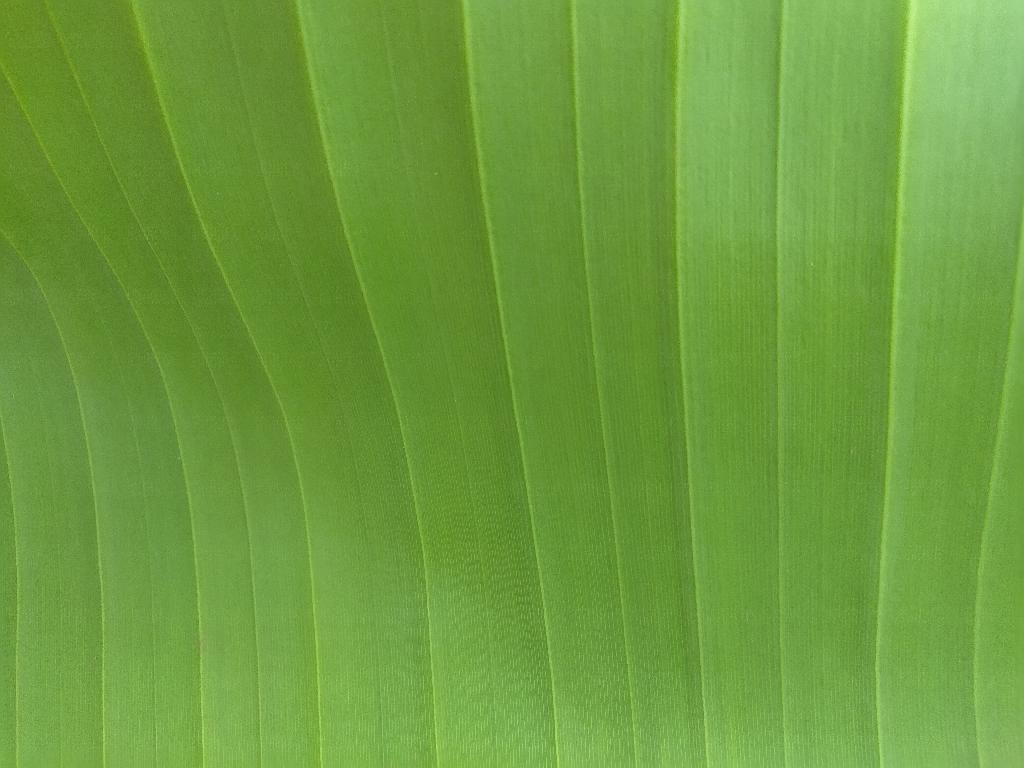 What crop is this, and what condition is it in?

banana, healthy
